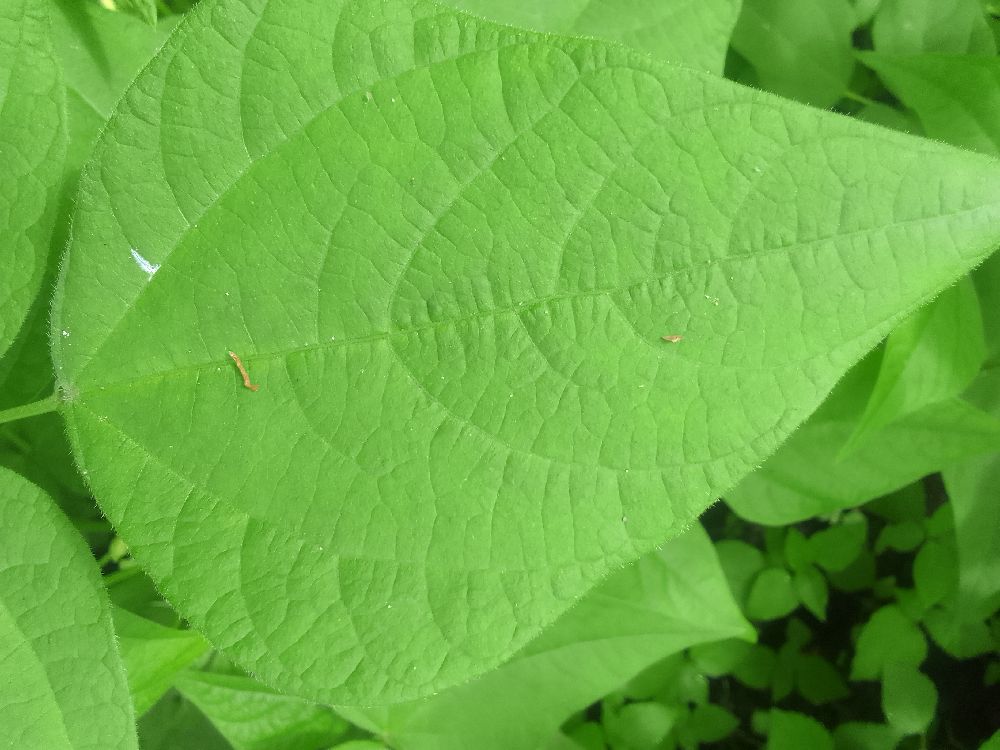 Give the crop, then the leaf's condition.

common bean, healthy
